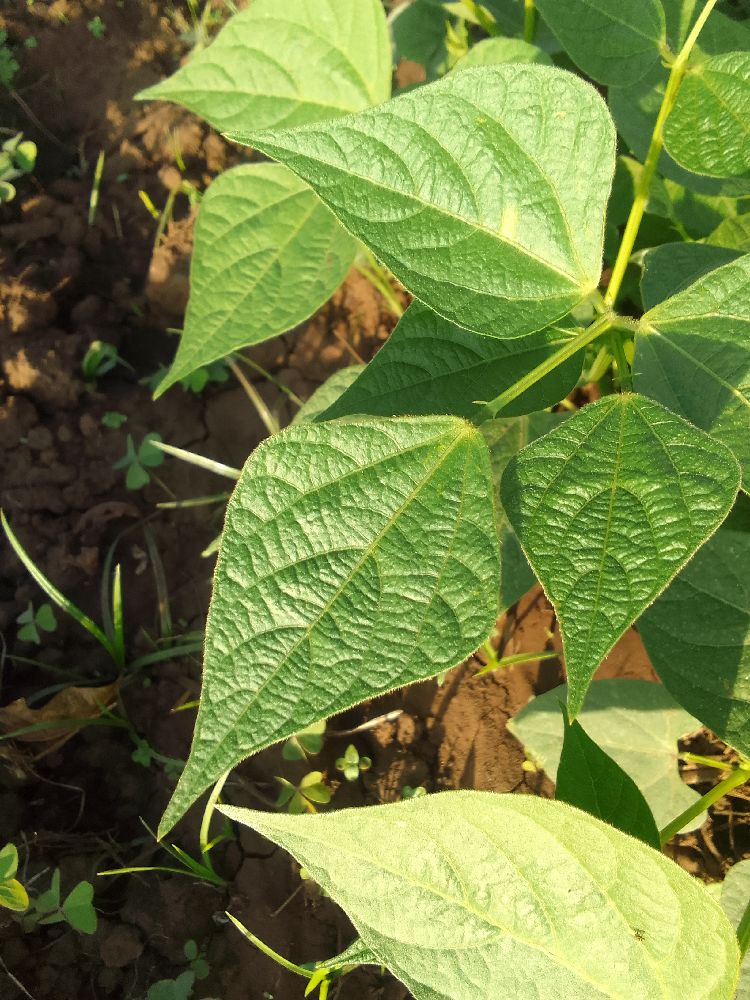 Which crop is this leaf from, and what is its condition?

common bean, healthy
